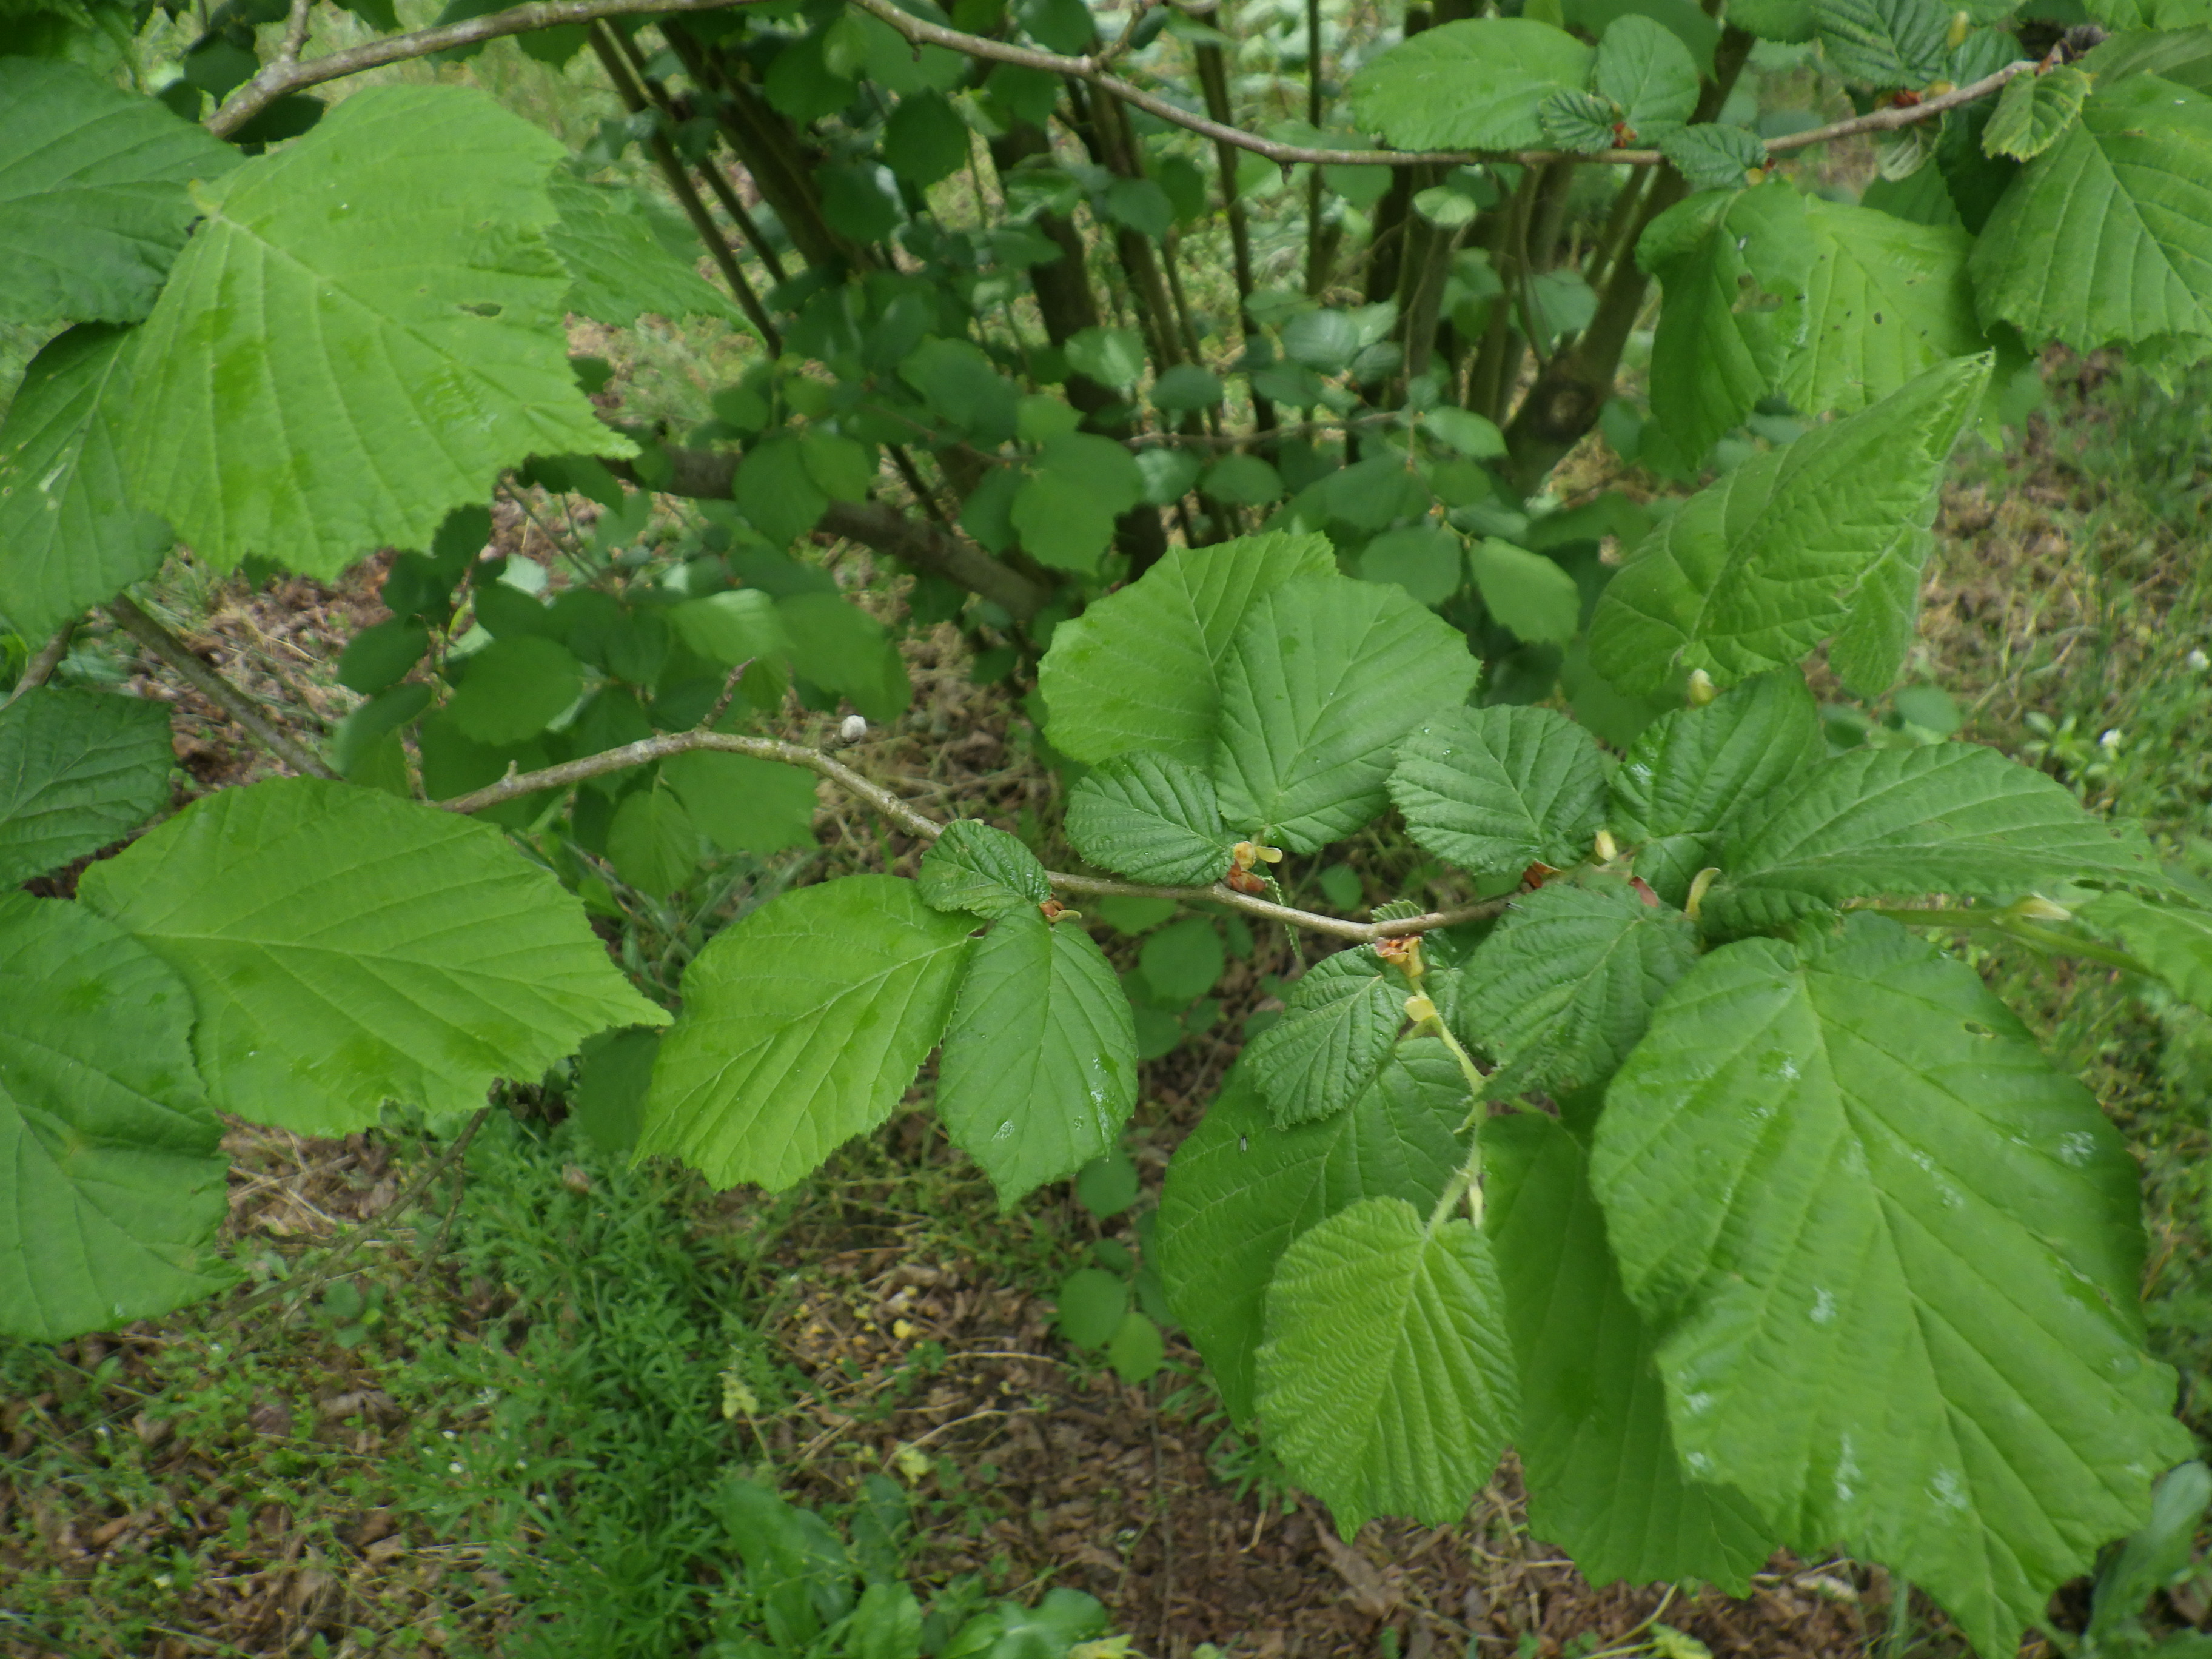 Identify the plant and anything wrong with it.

hazel, healthy
